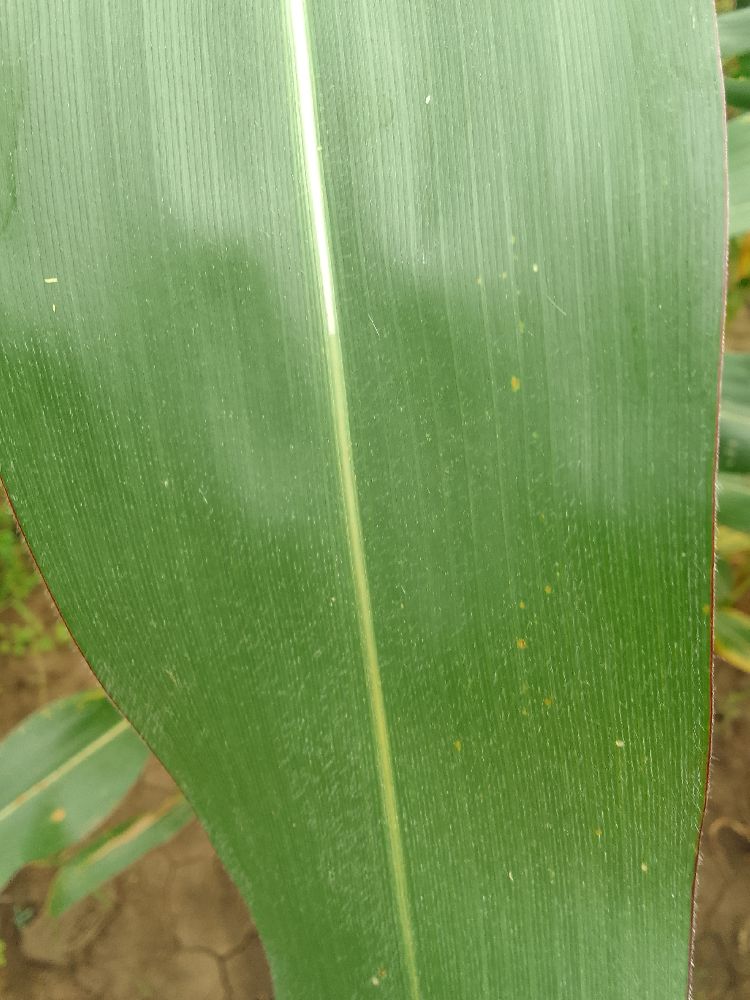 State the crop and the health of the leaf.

maize, healthy
